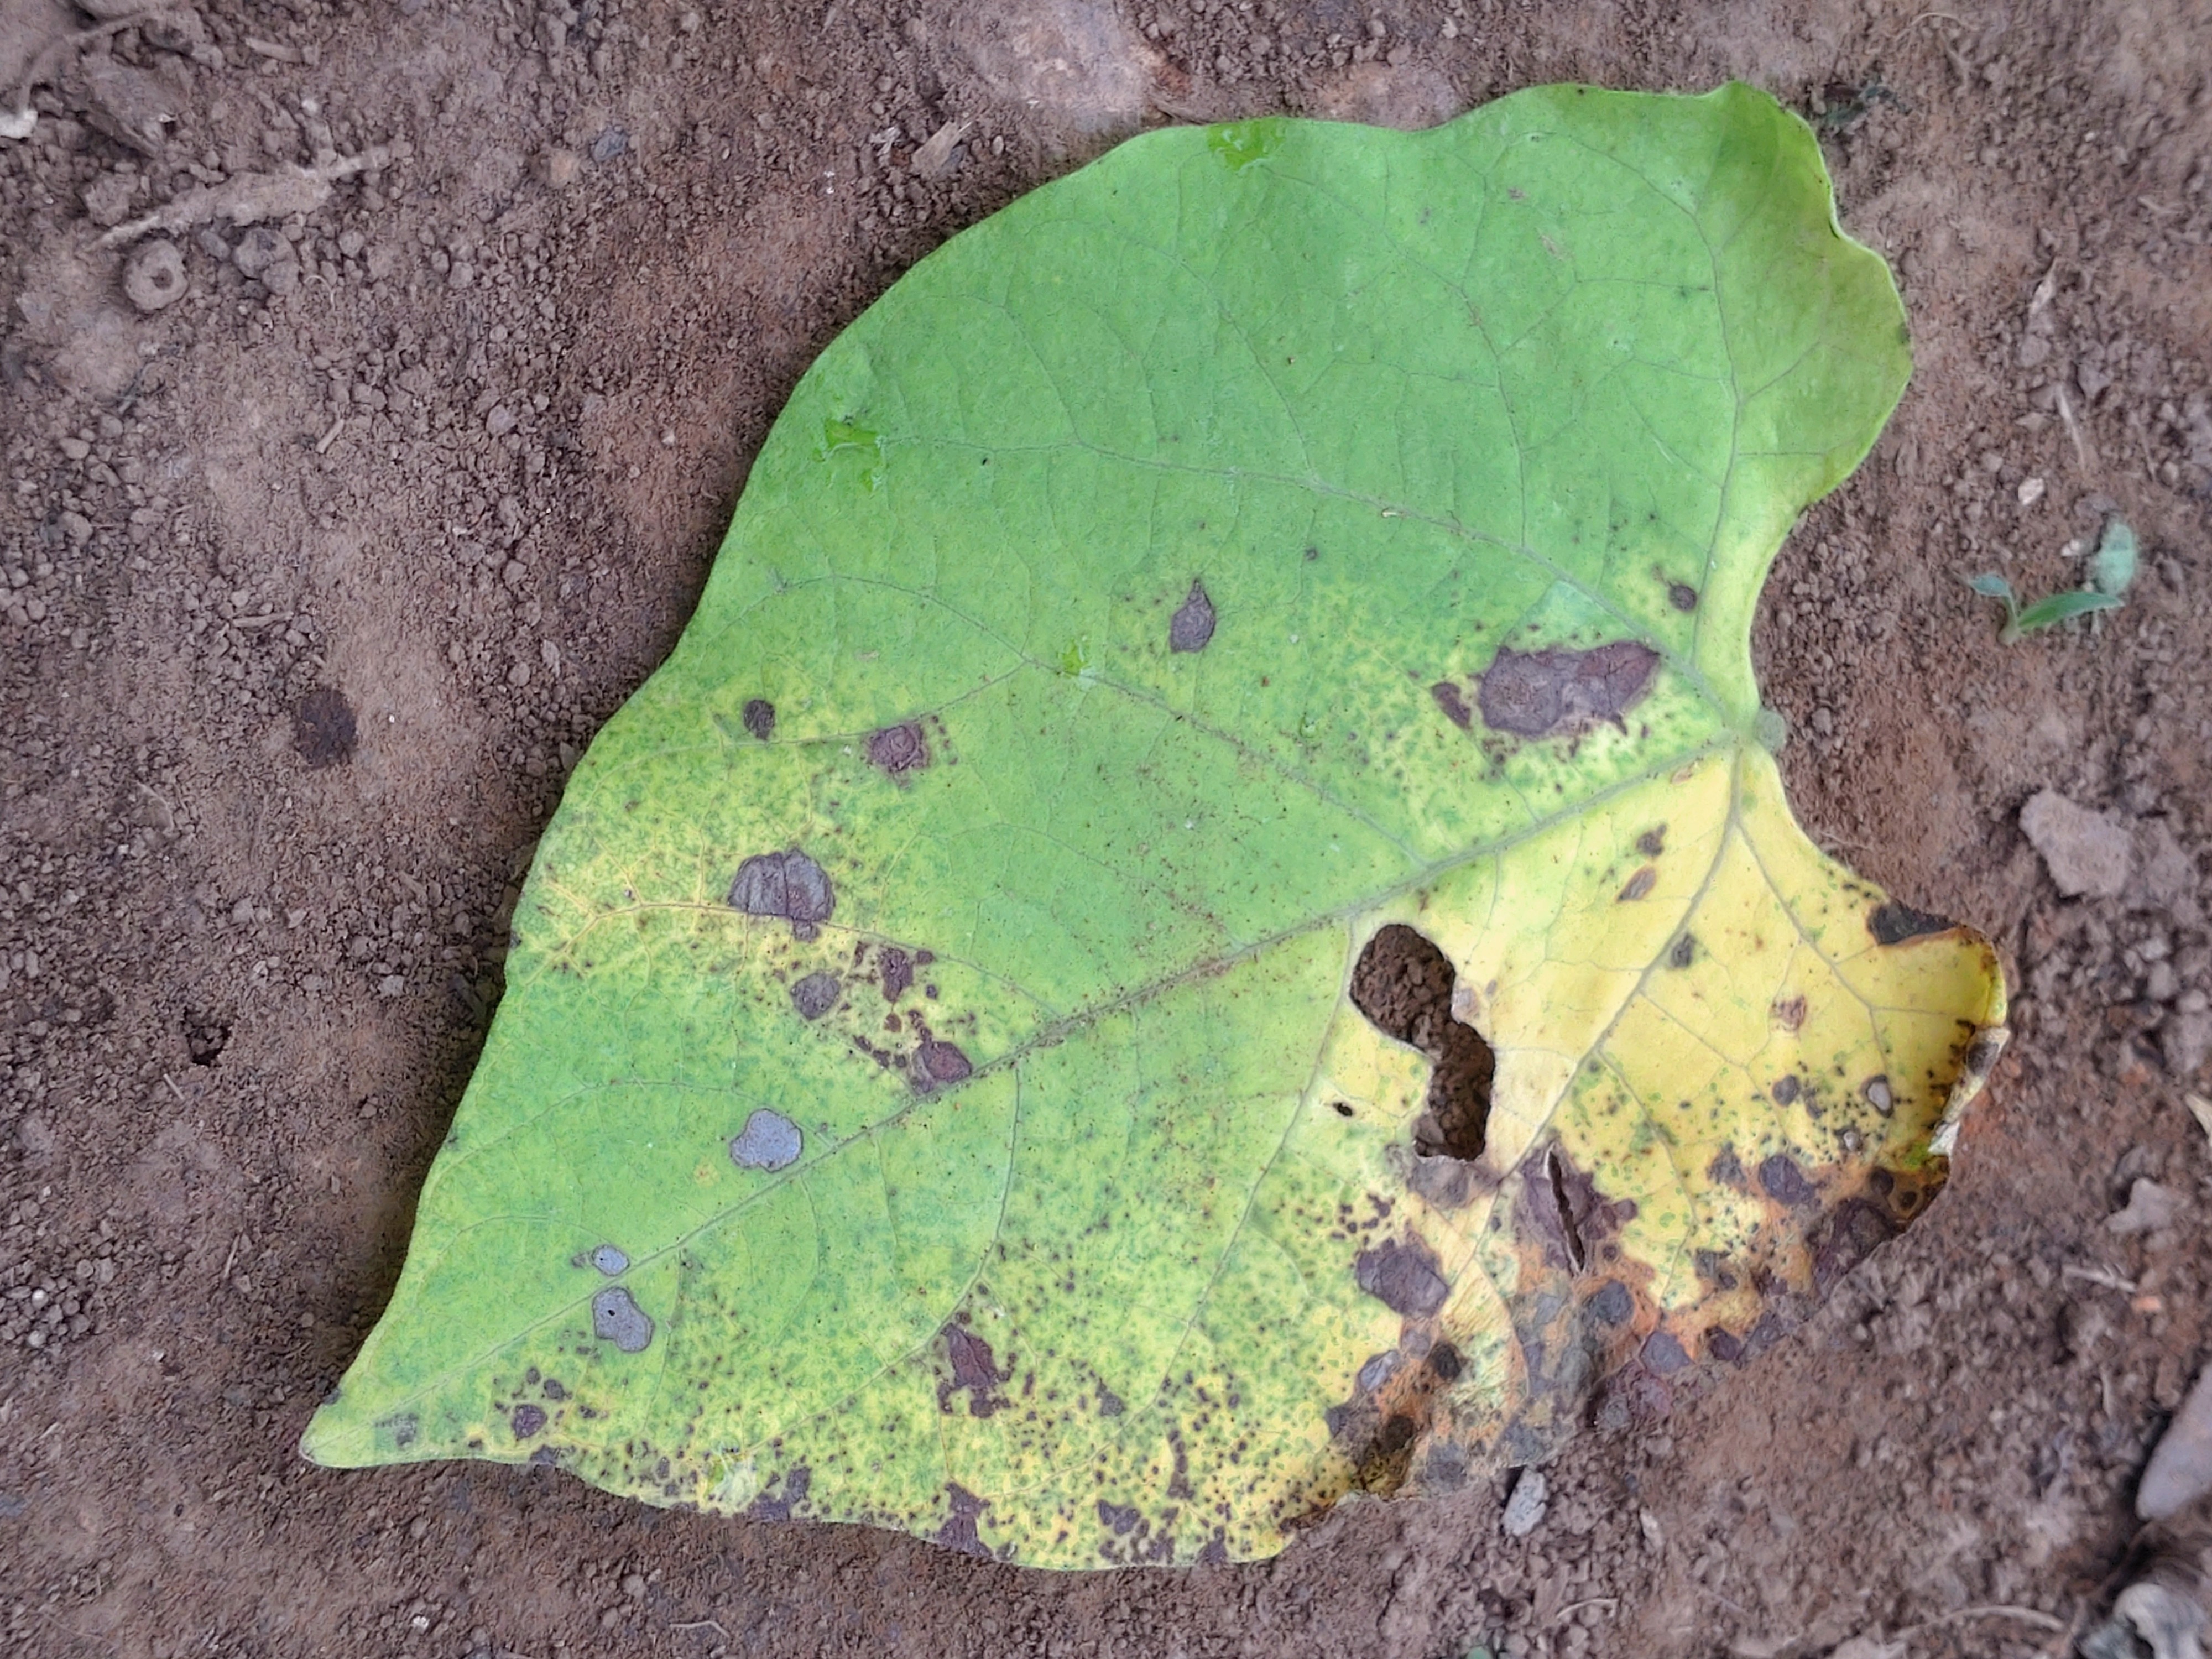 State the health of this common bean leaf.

anthracnose
